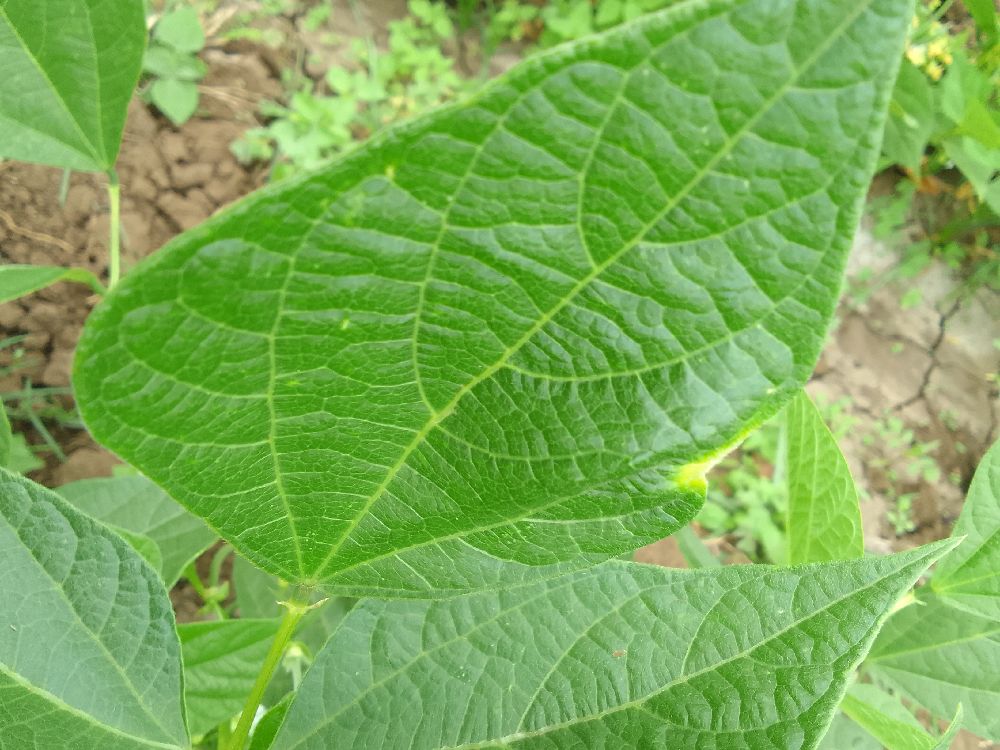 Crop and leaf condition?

common bean, healthy
